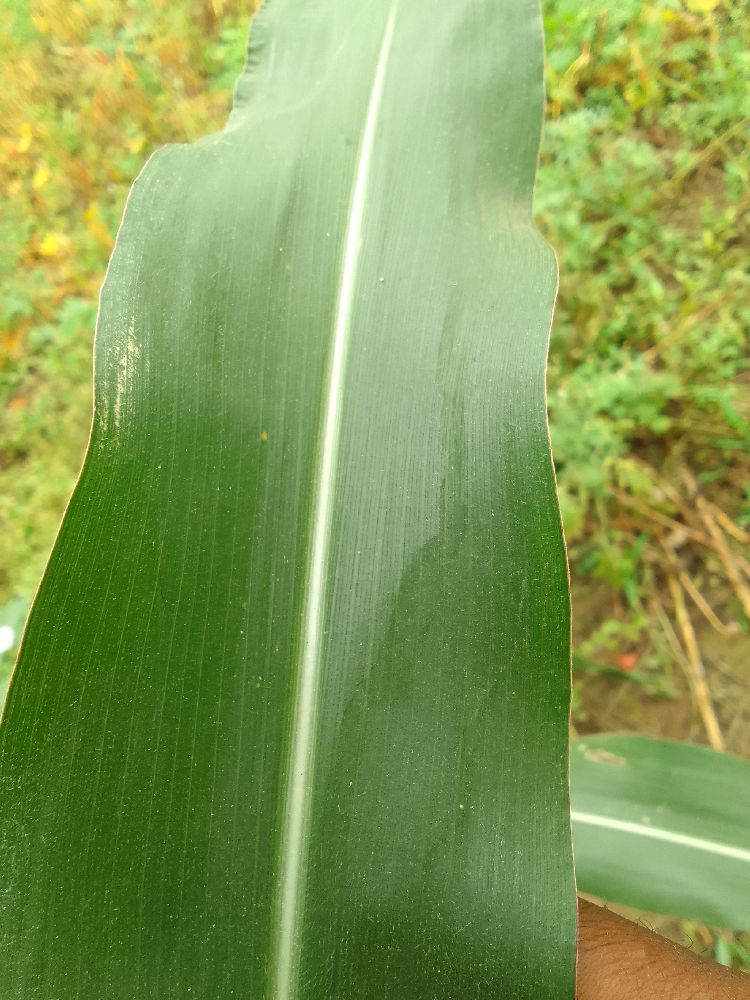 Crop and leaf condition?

maize, healthy
